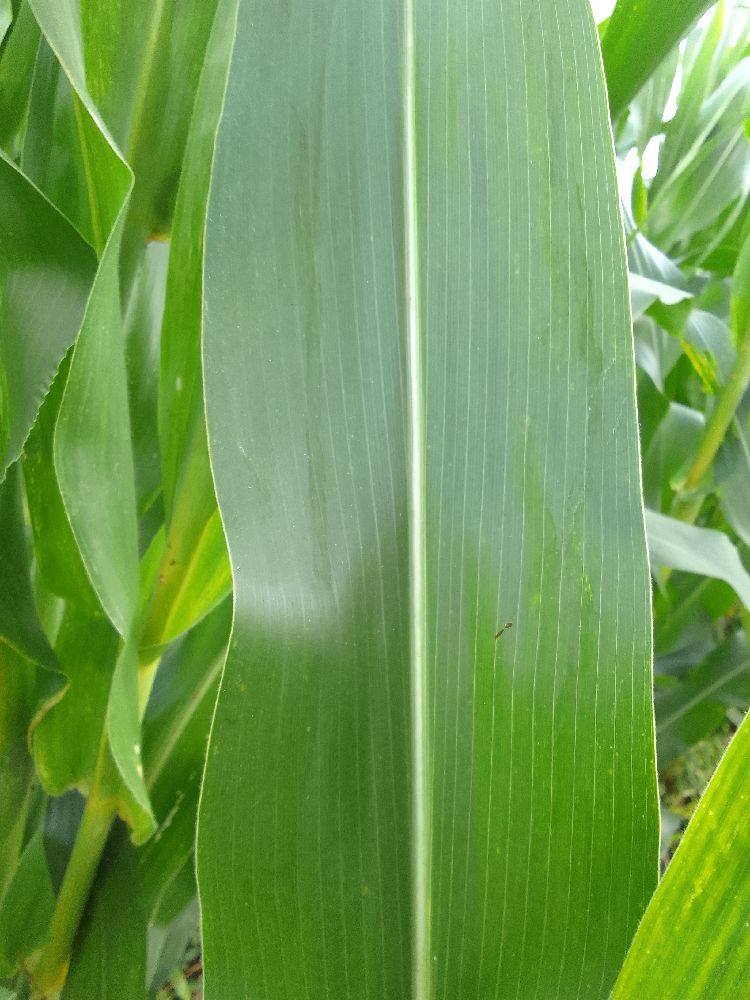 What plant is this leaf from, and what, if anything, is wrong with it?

maize, healthy
